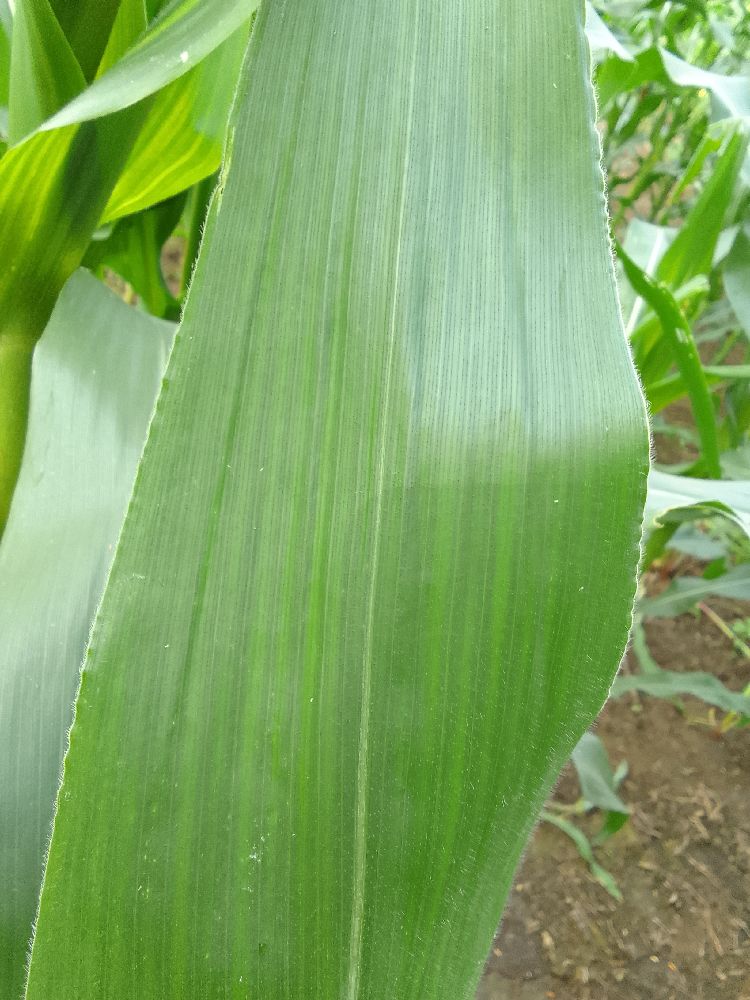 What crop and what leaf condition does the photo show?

maize, healthy
